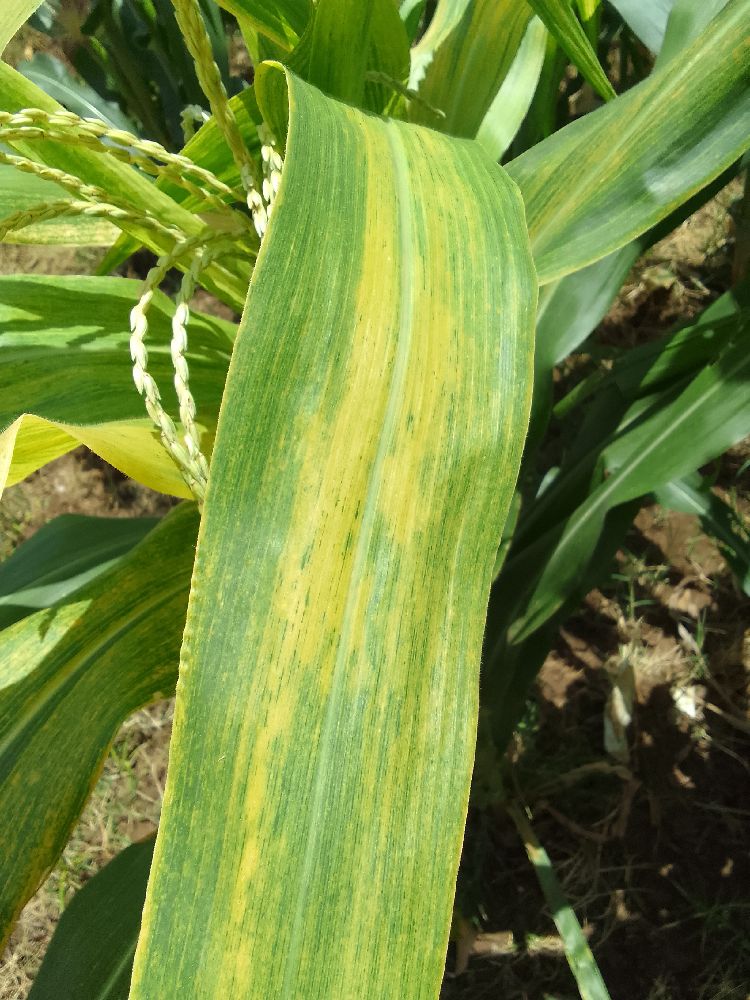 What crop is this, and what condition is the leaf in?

maize, maize lethal necrosis
